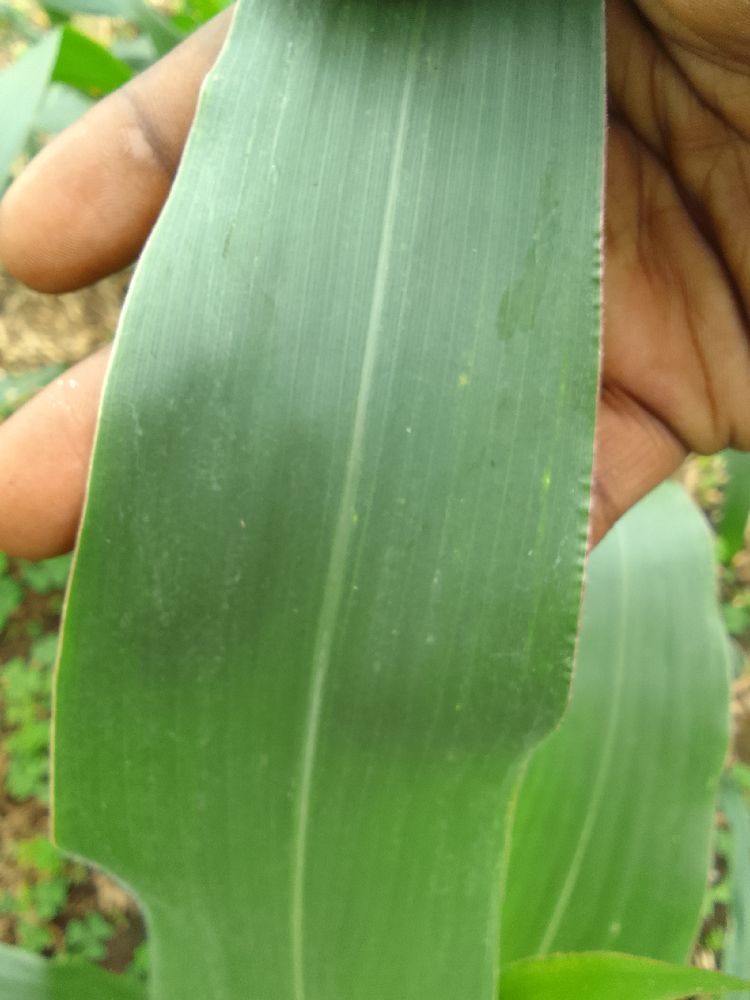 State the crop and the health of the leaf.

maize, healthy
